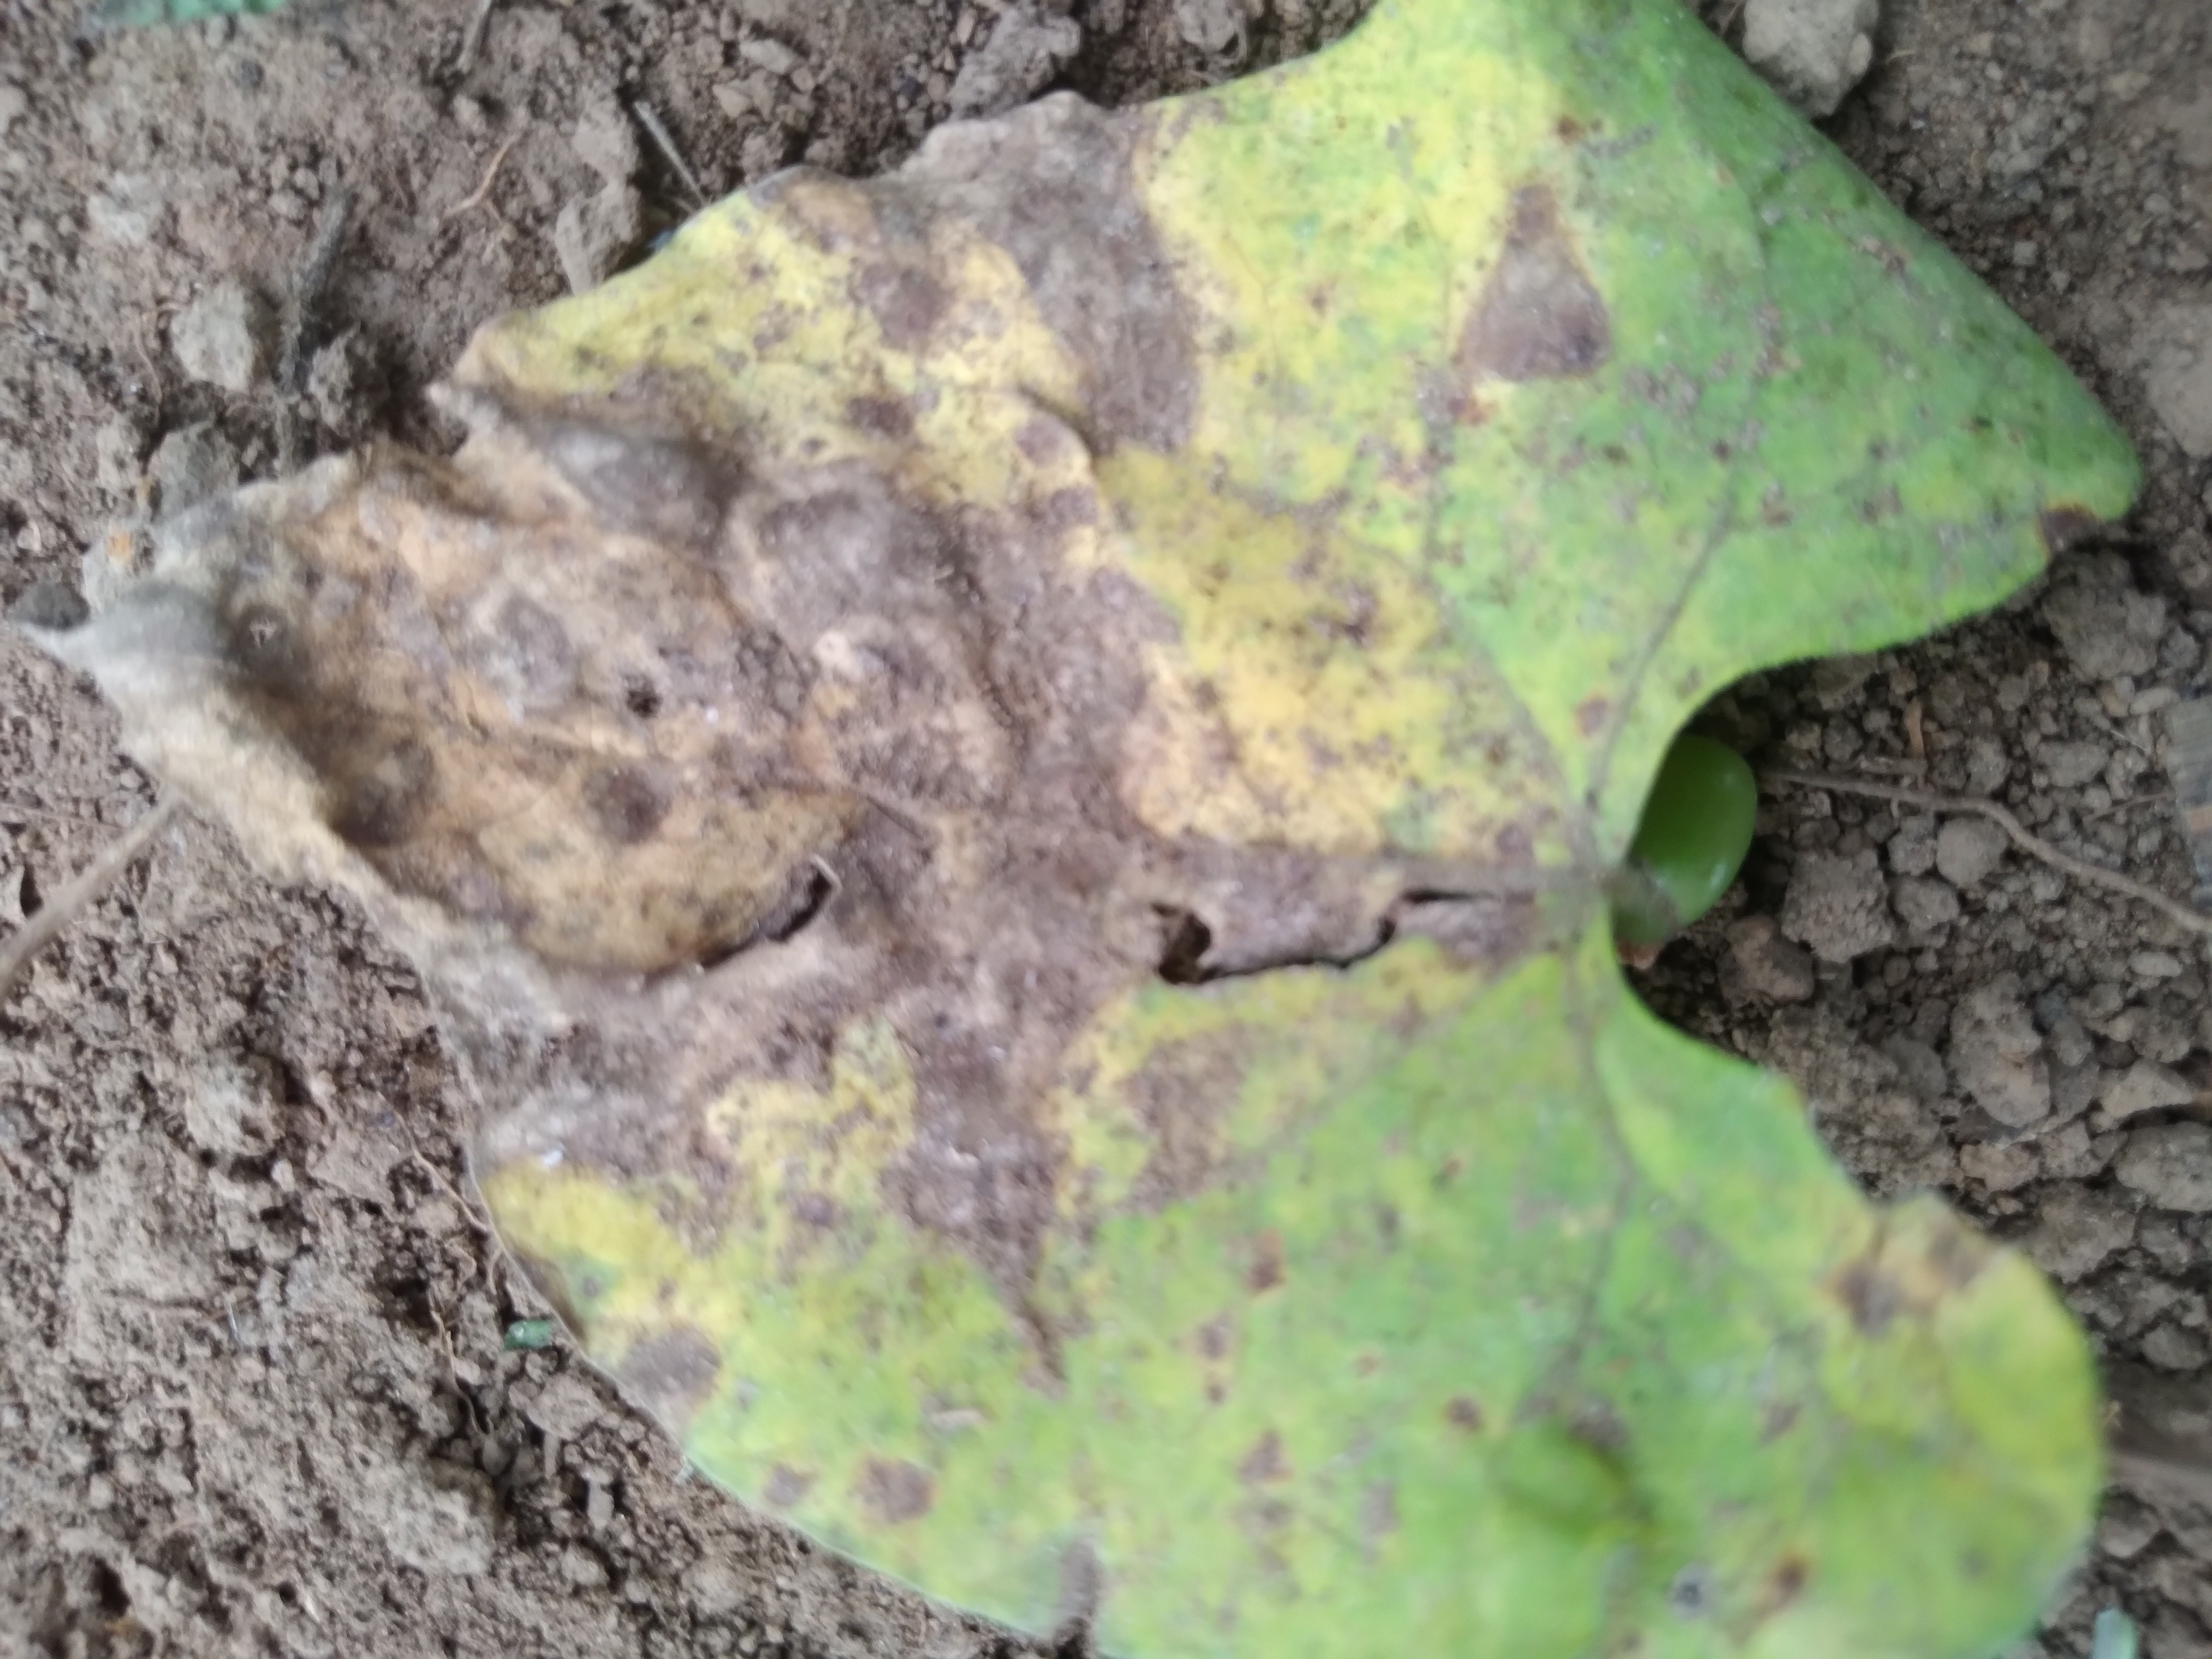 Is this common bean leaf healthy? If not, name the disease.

rust
